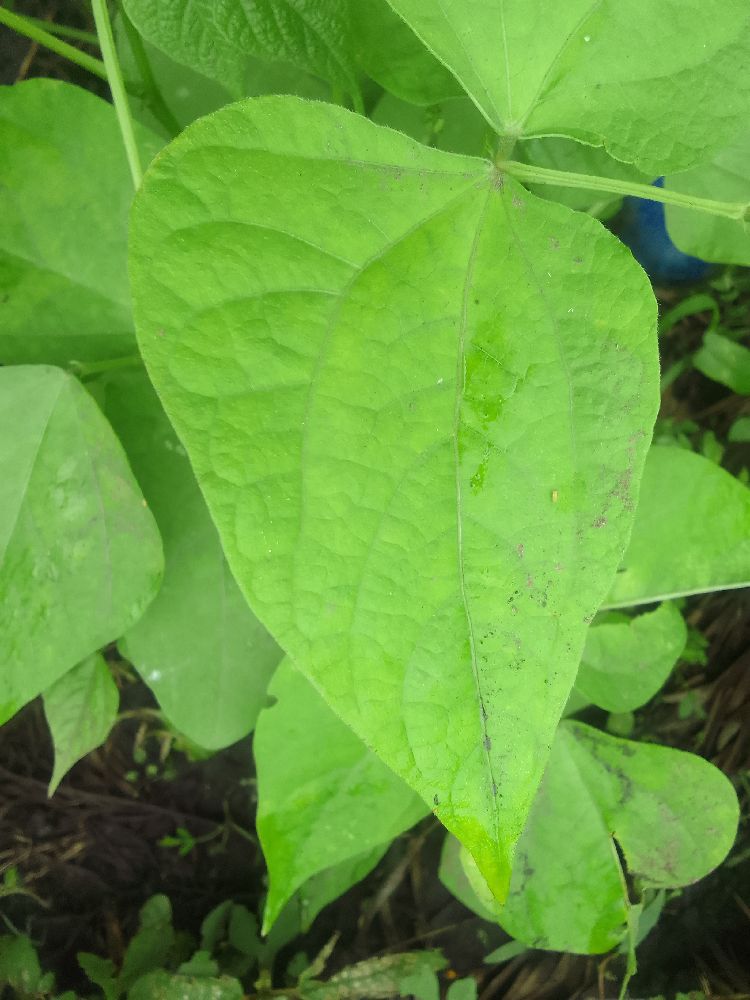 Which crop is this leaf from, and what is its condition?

common bean, healthy
